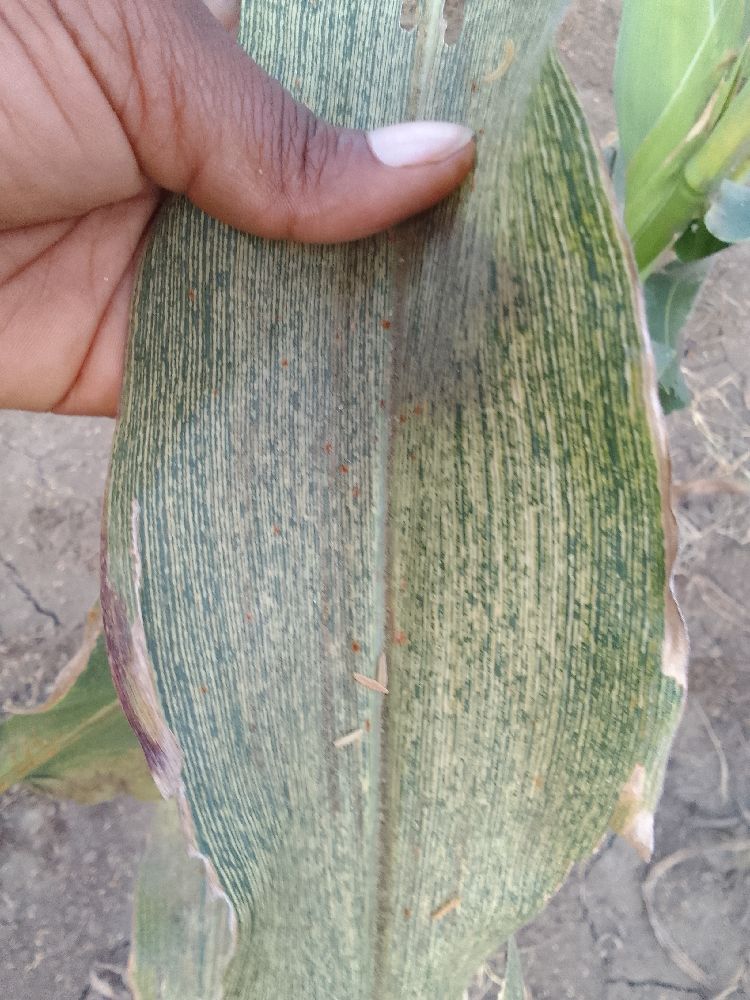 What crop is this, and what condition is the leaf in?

maize, maize streak virus
